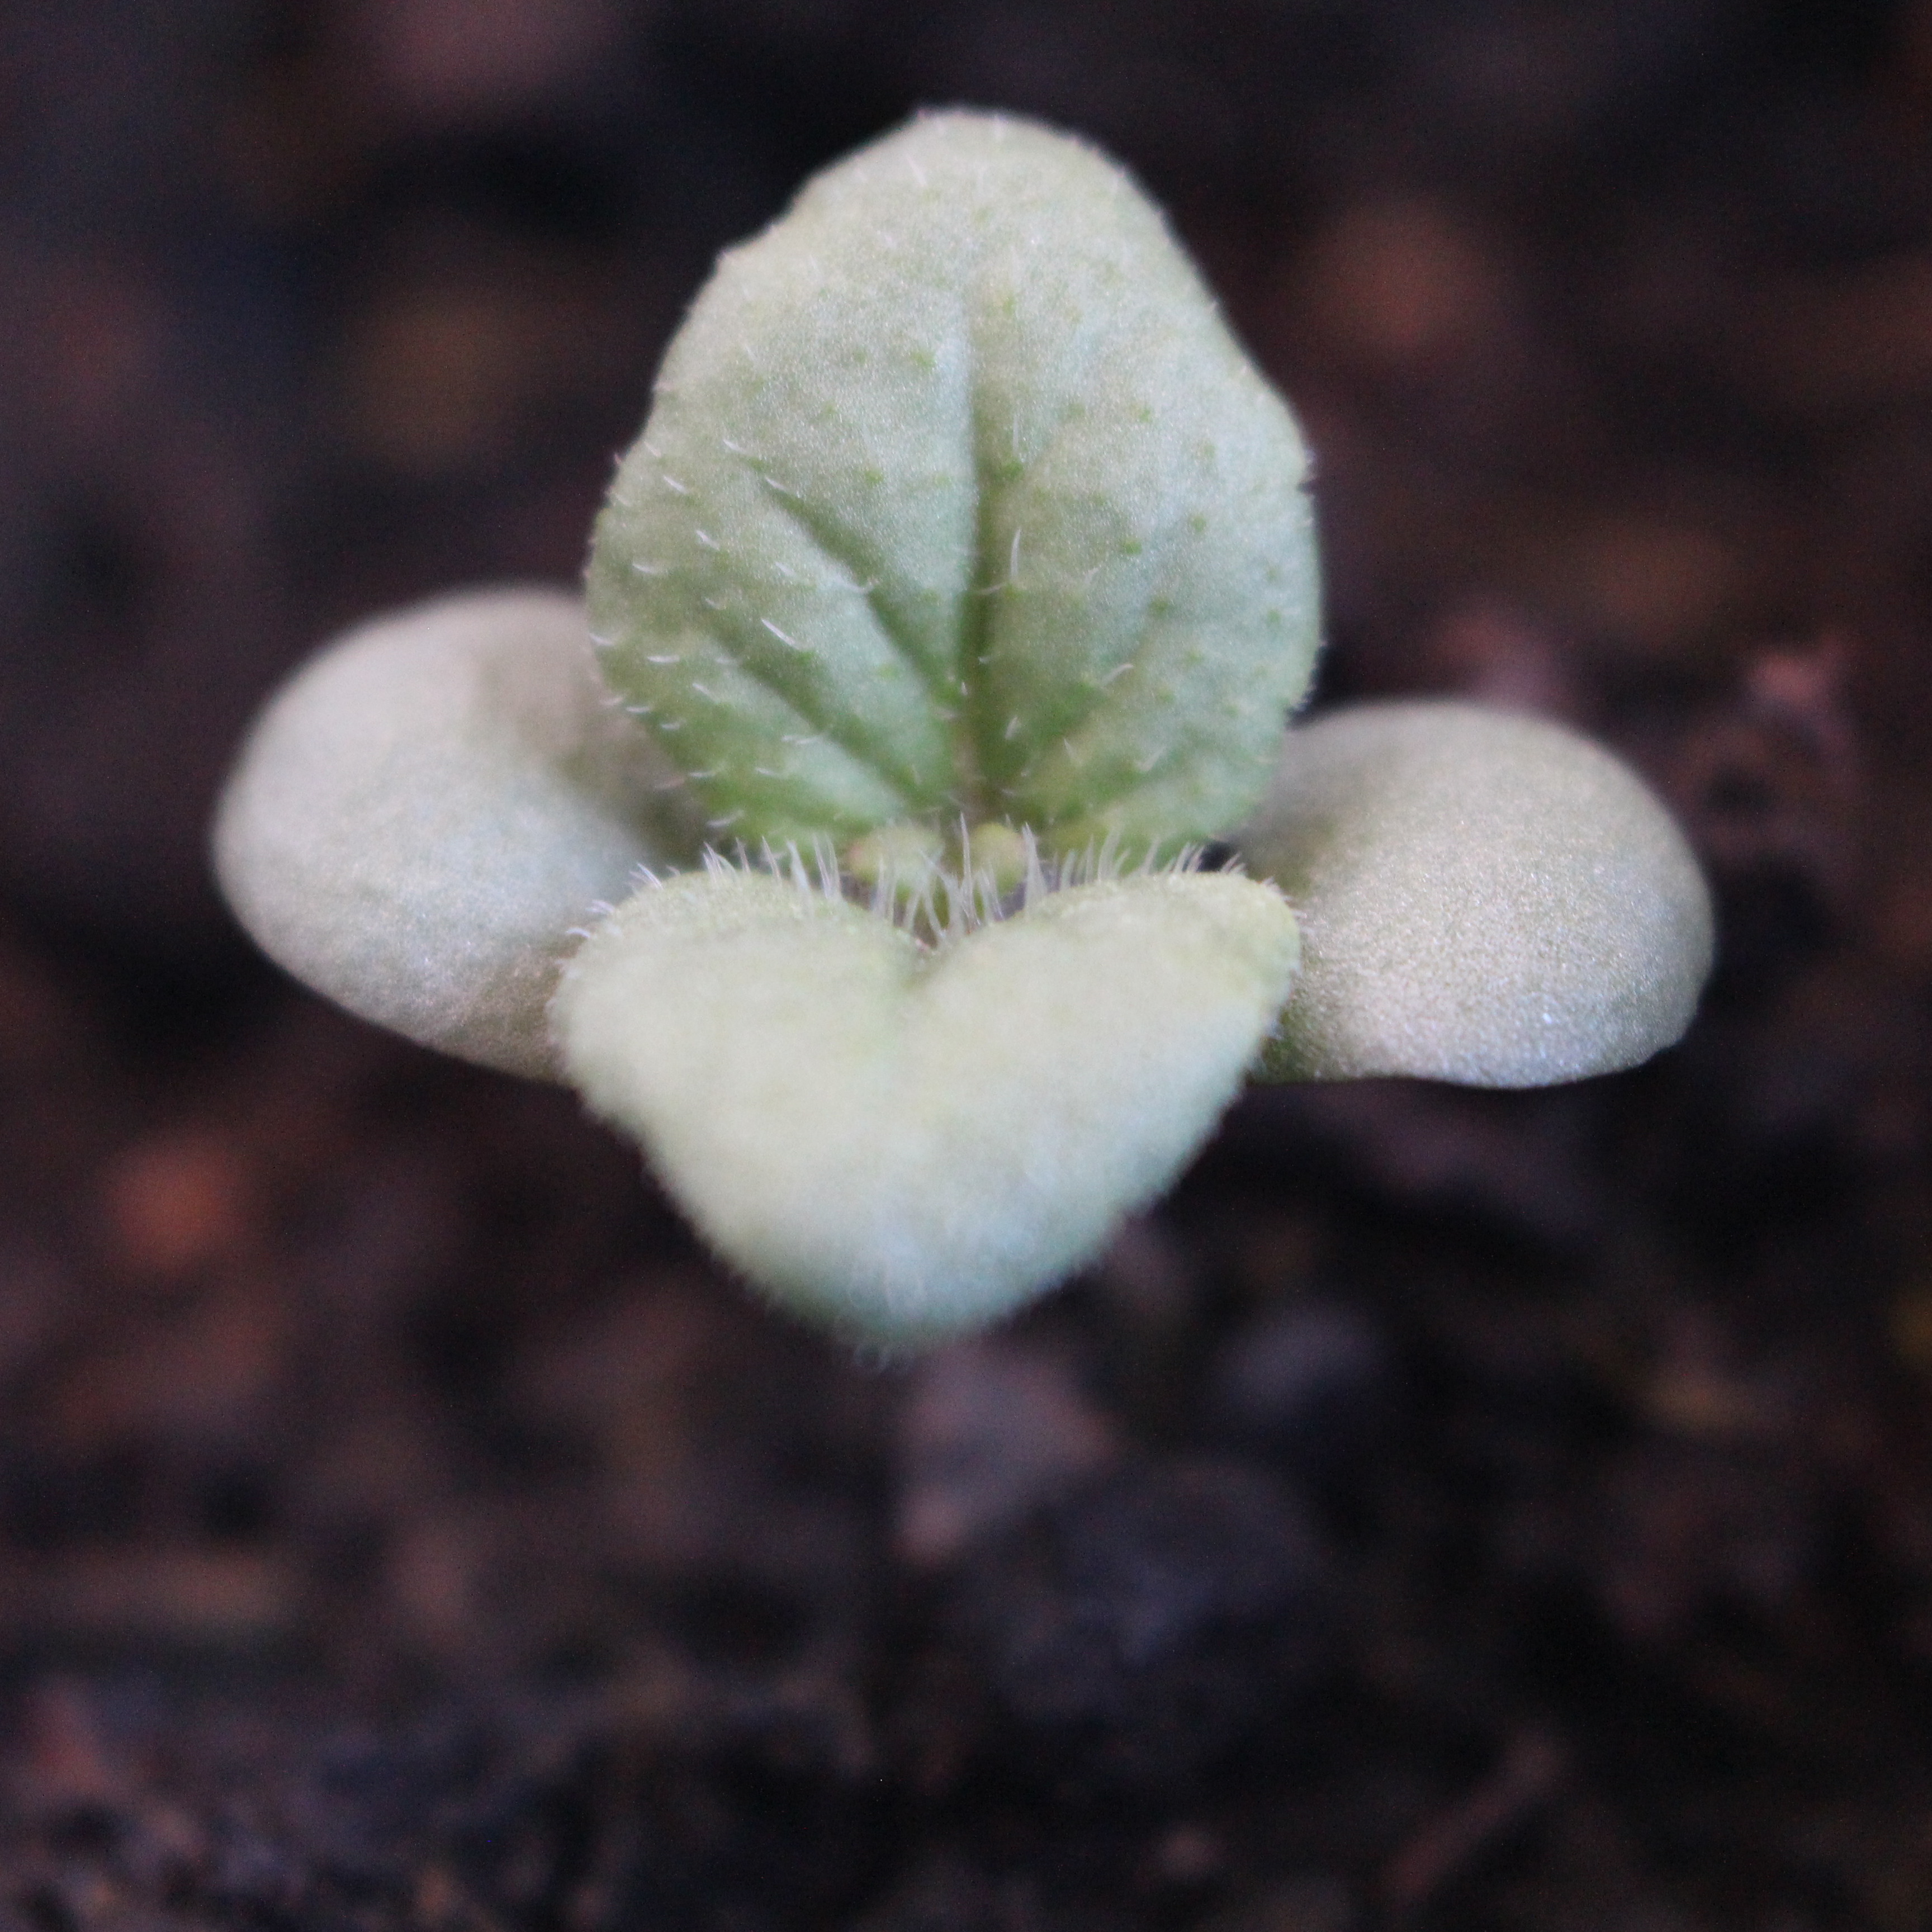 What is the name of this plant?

Veronica persica
